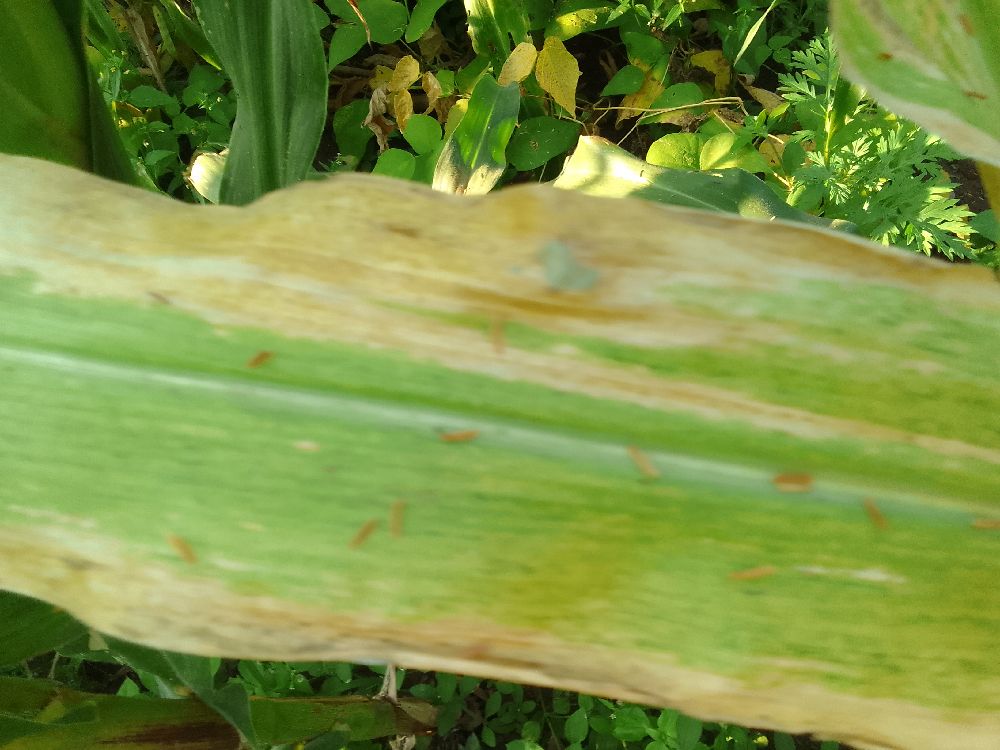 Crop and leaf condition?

maize, maize lethal necrosis
